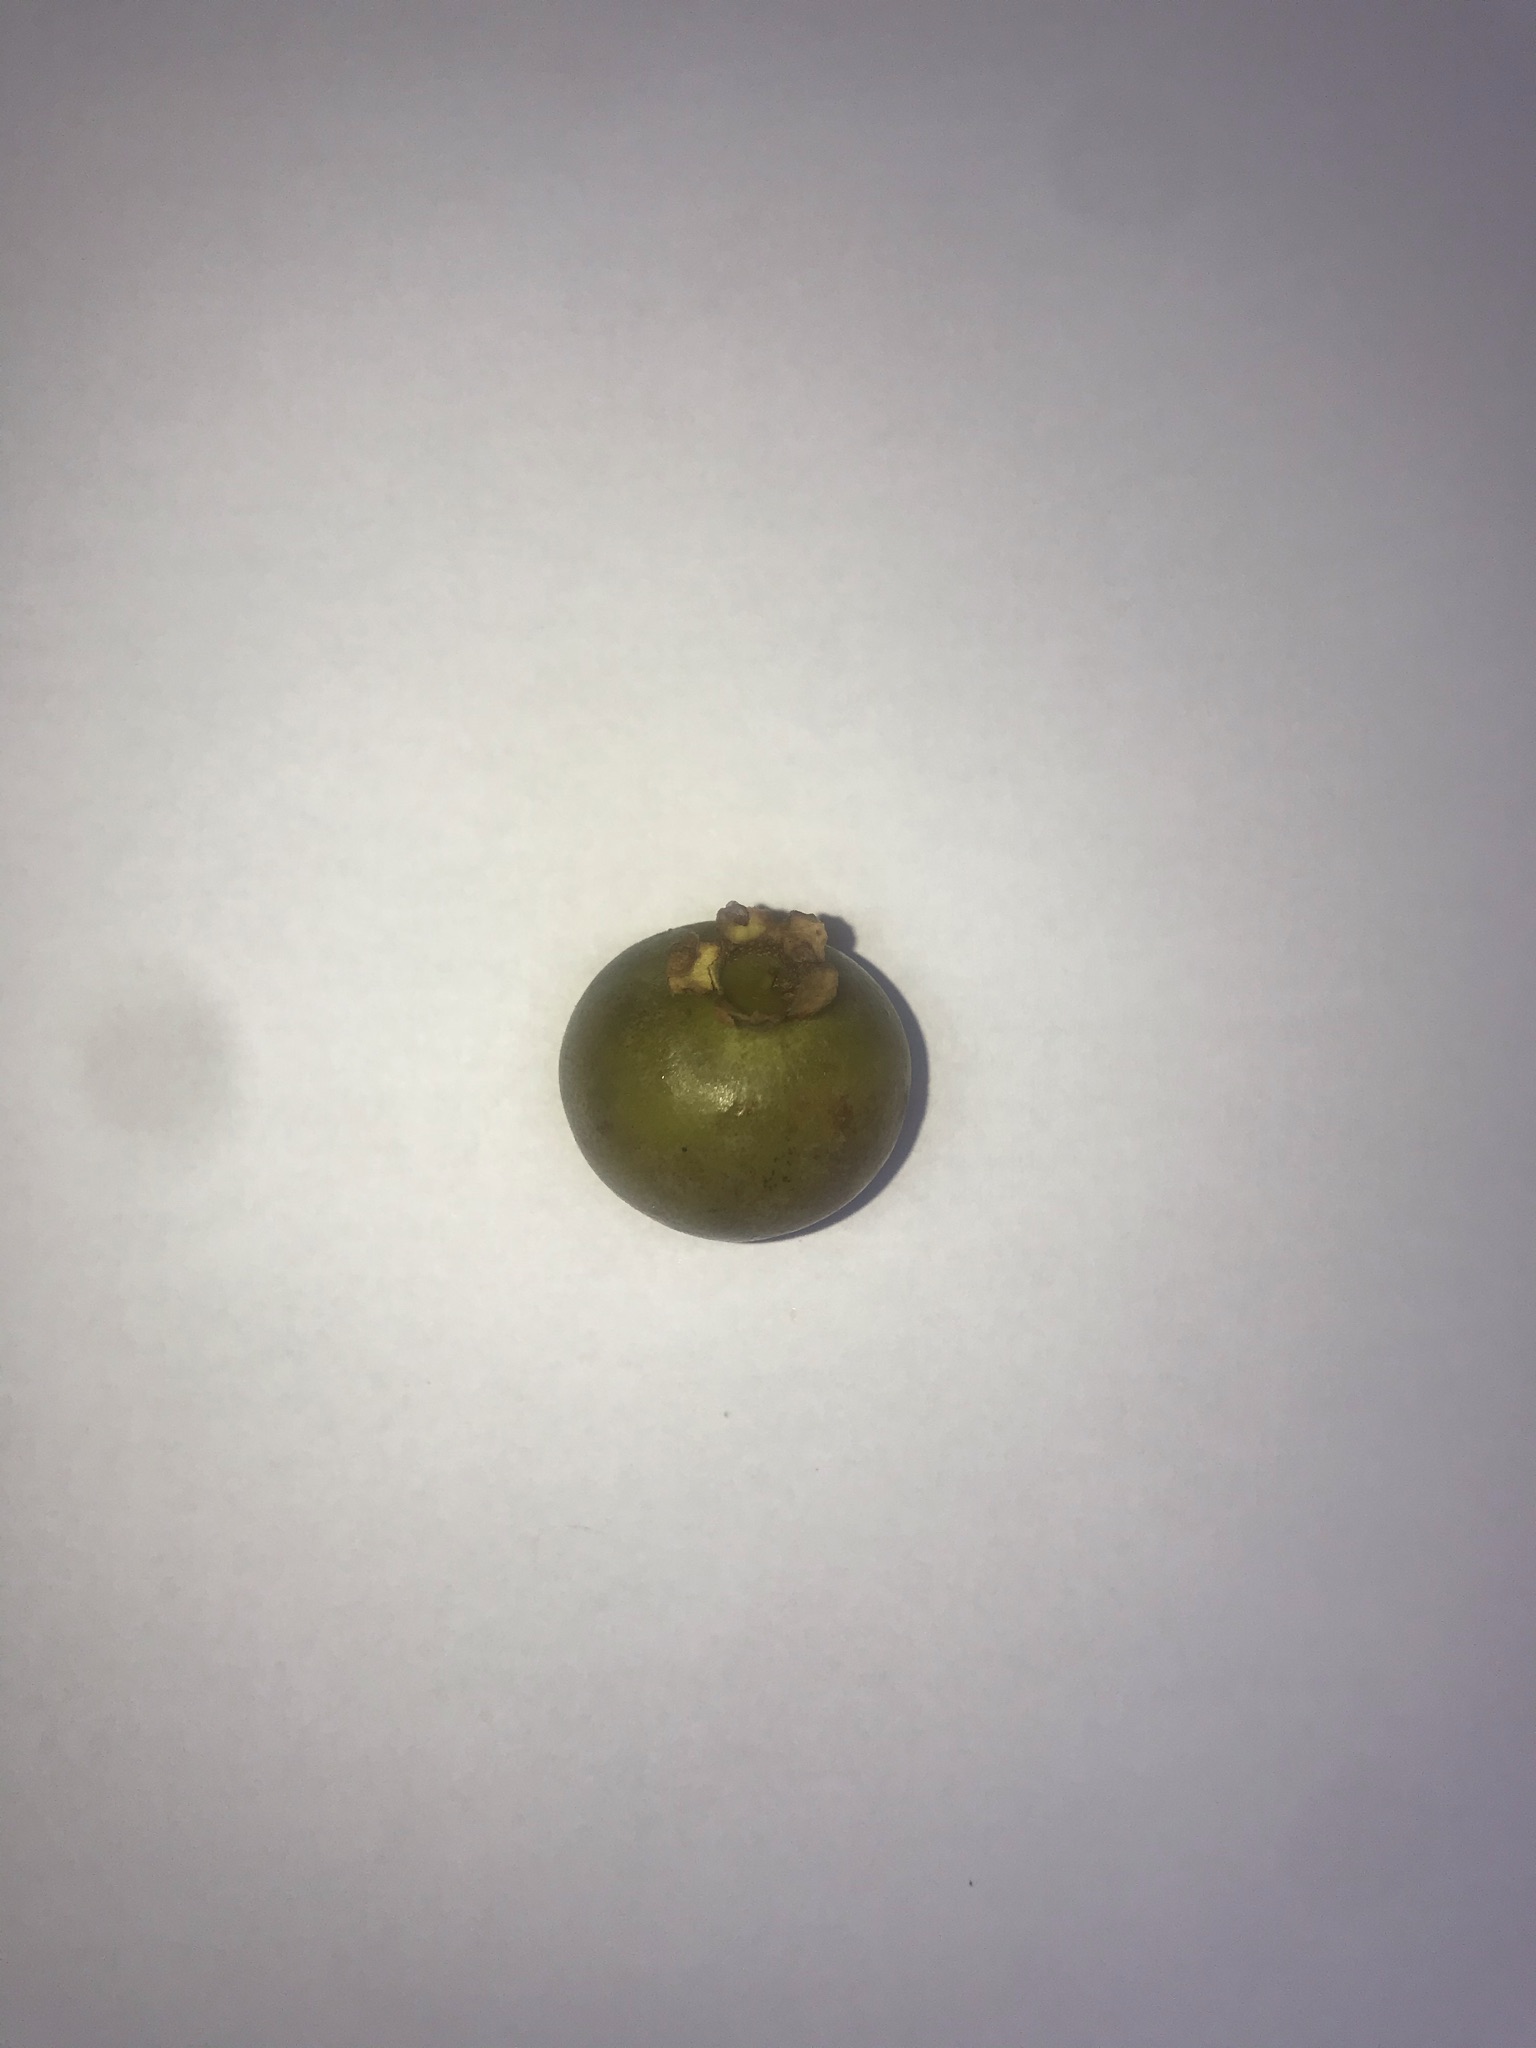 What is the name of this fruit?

gabiroba
